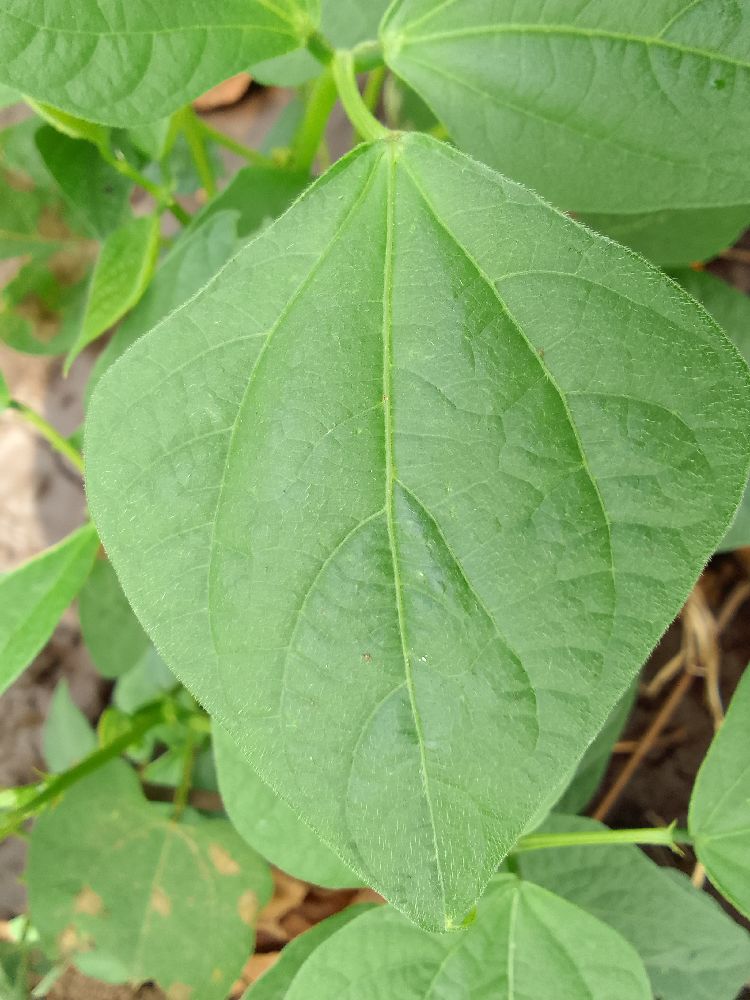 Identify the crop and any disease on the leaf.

common bean, healthy
